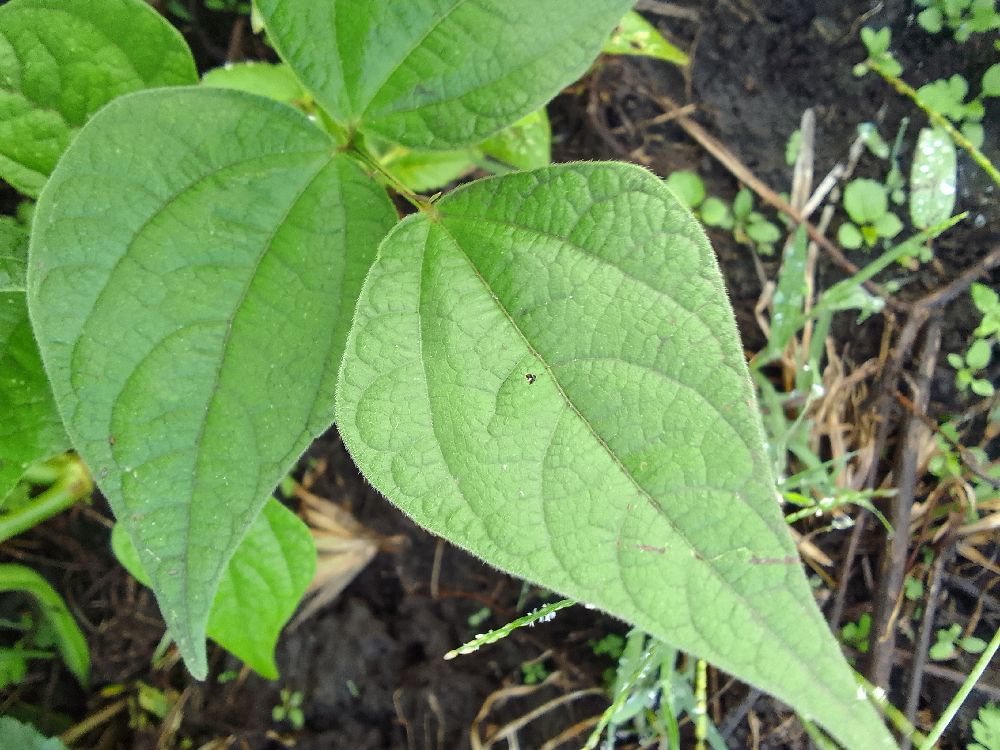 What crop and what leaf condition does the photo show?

common bean, healthy
